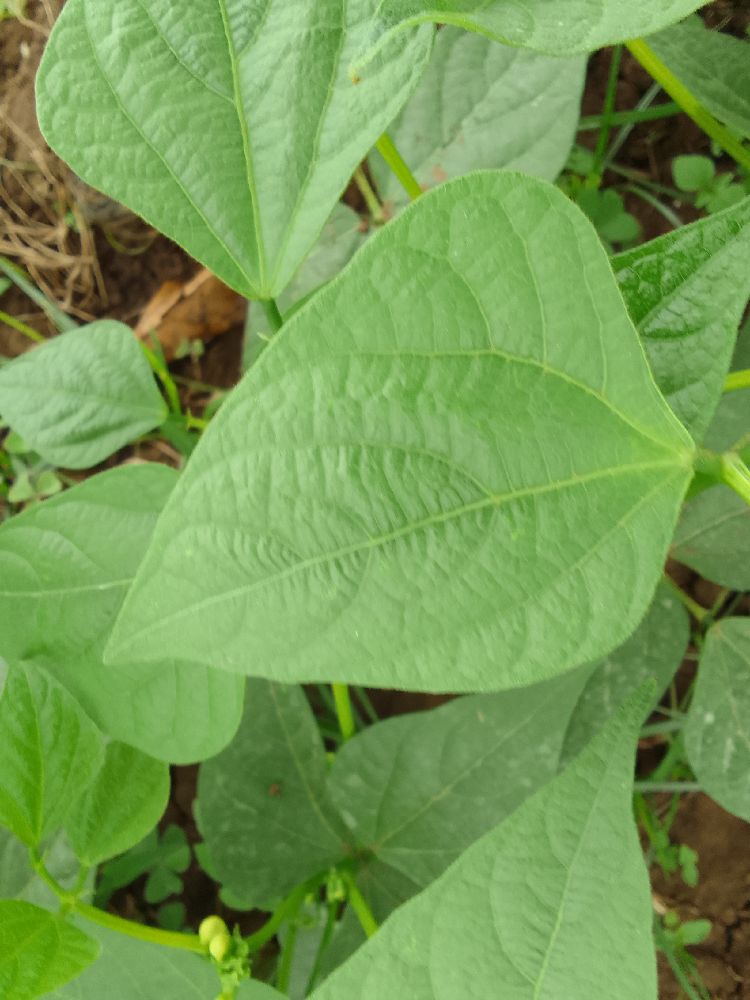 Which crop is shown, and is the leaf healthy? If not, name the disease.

common bean, healthy
